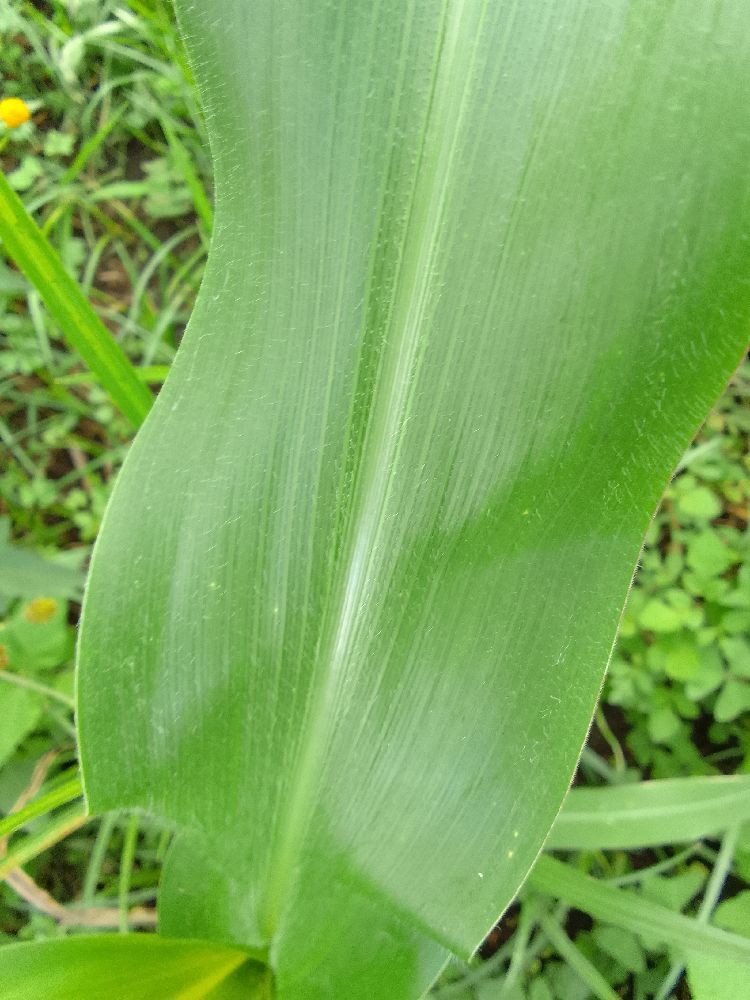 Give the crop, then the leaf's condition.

maize, healthy
